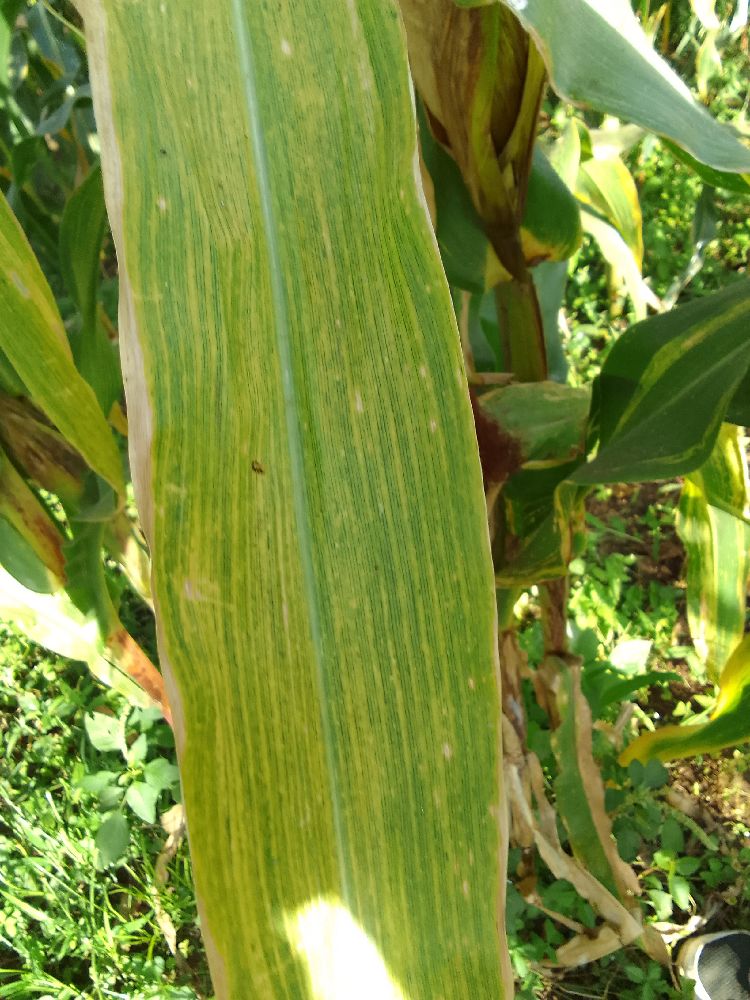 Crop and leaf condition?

maize, maize lethal necrosis
